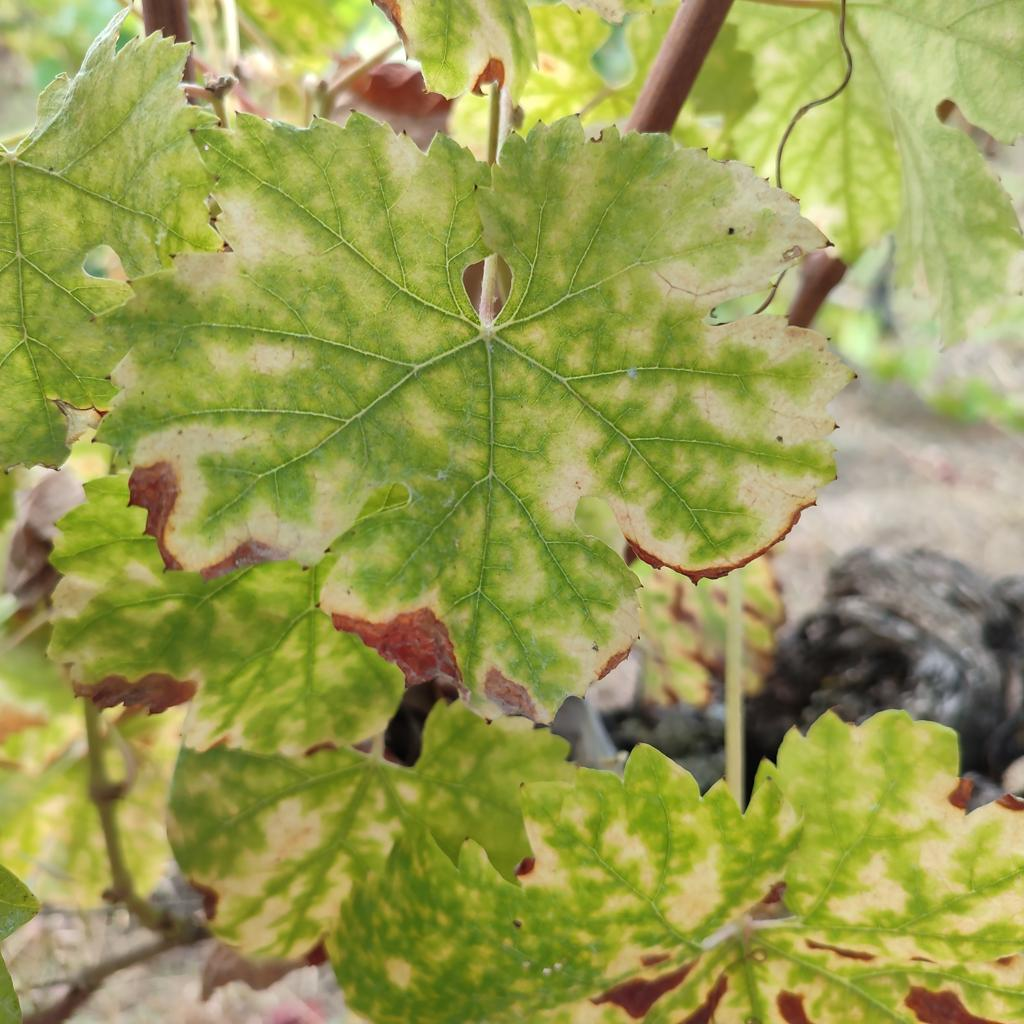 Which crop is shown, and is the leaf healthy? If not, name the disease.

grapevine, esca complex
